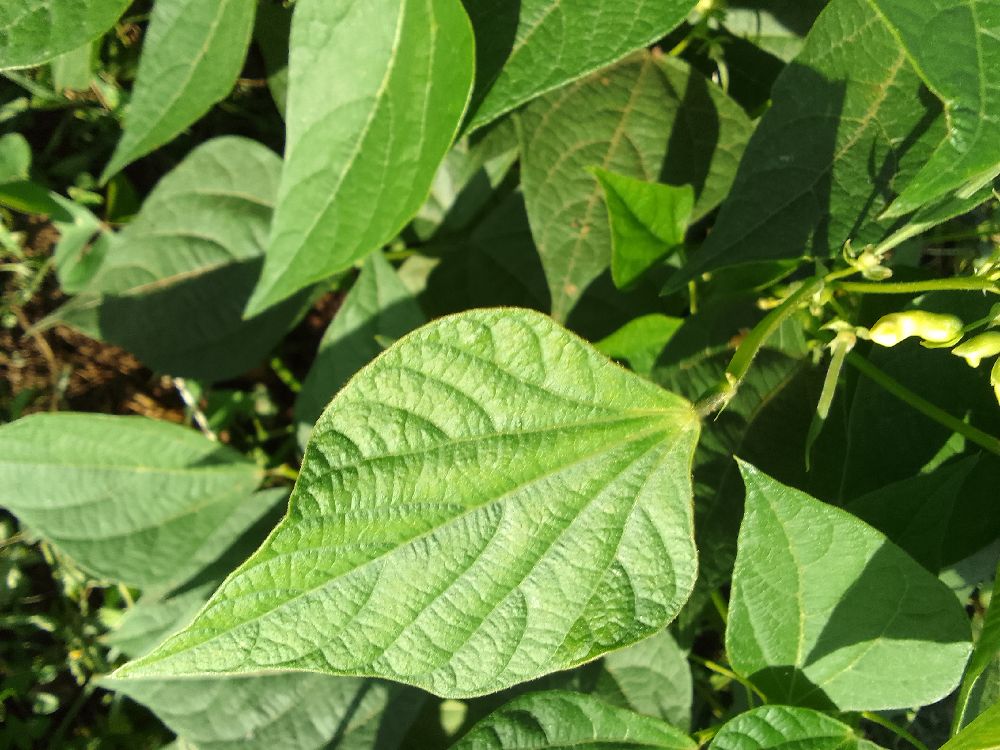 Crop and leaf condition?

common bean, healthy
